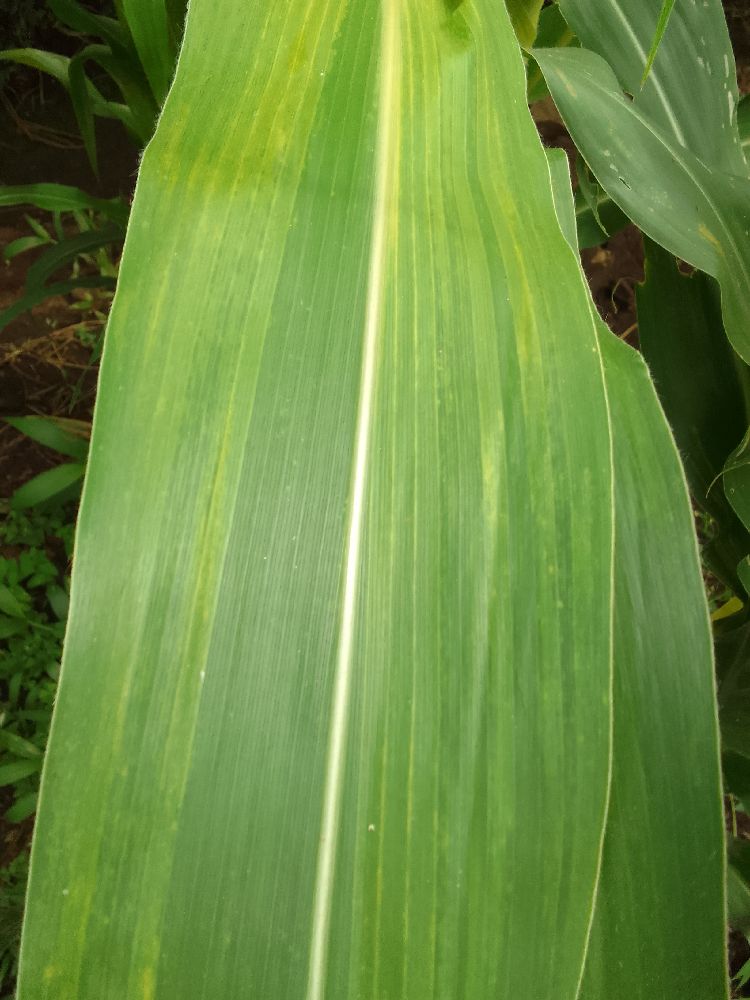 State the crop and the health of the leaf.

maize, maize lethal necrosis
